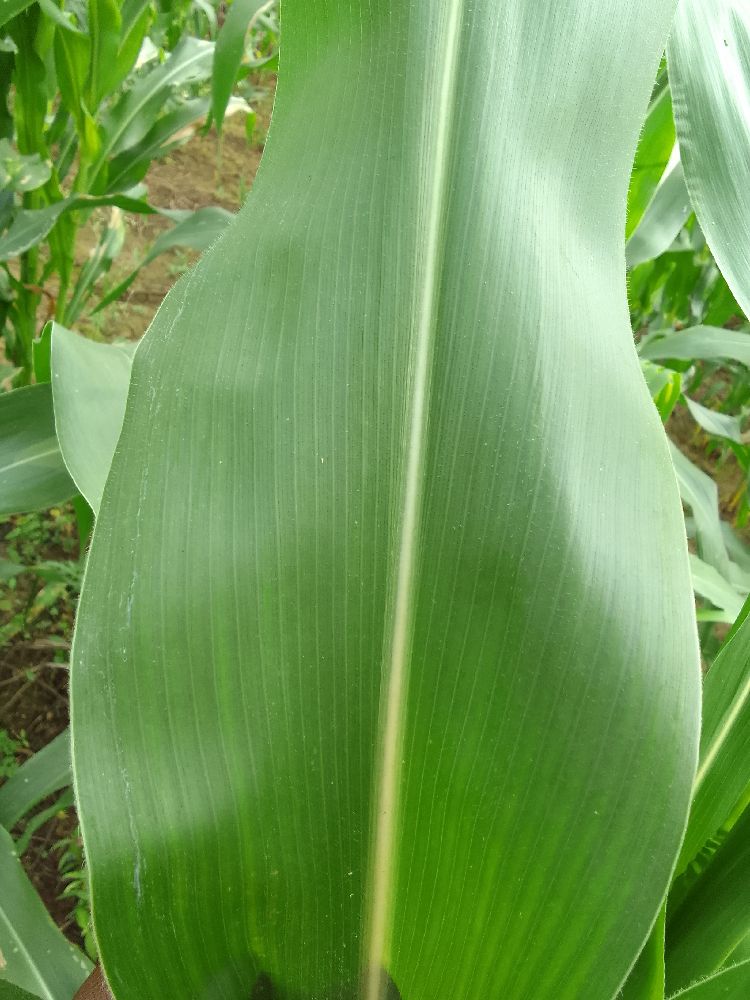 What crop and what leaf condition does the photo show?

maize, healthy
